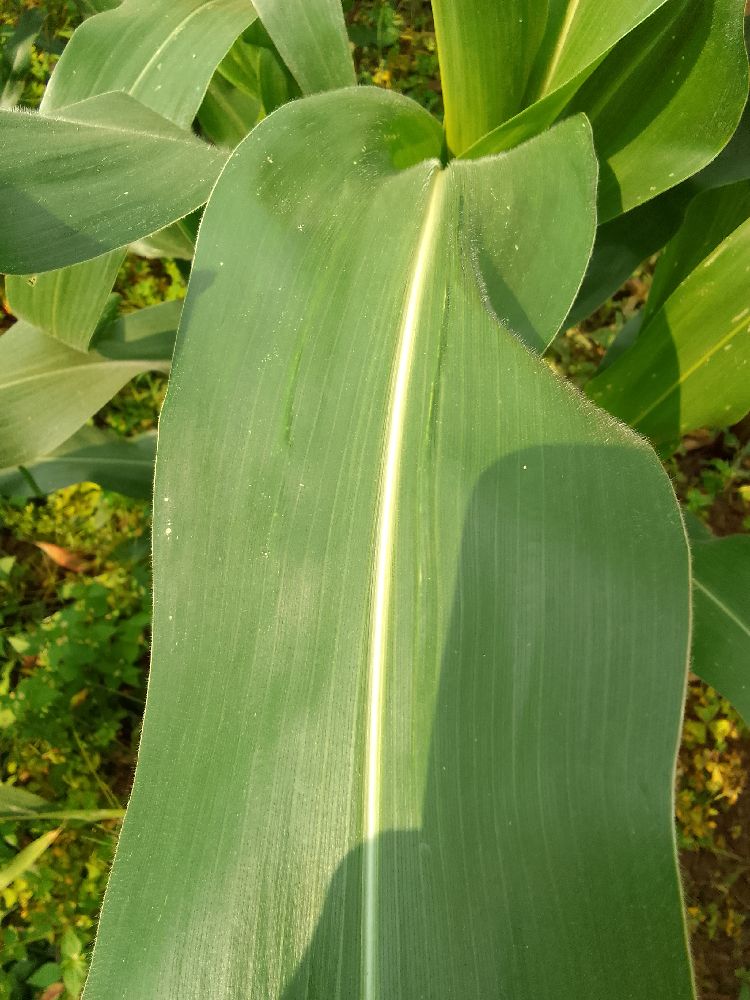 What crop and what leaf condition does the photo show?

maize, healthy
